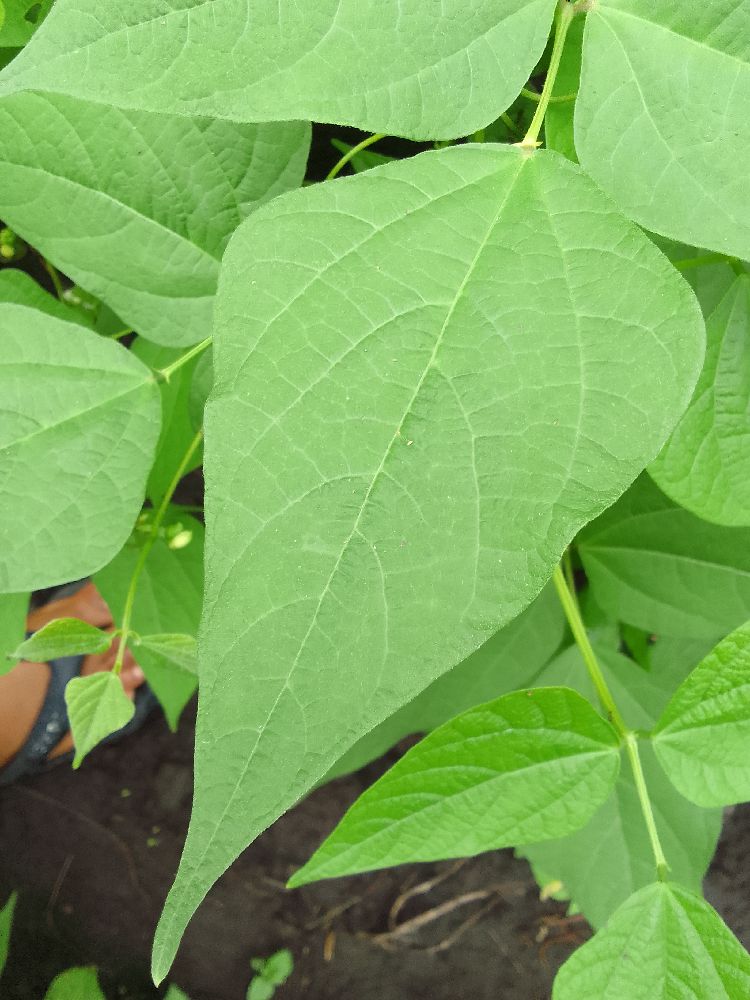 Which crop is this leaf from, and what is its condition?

common bean, healthy
